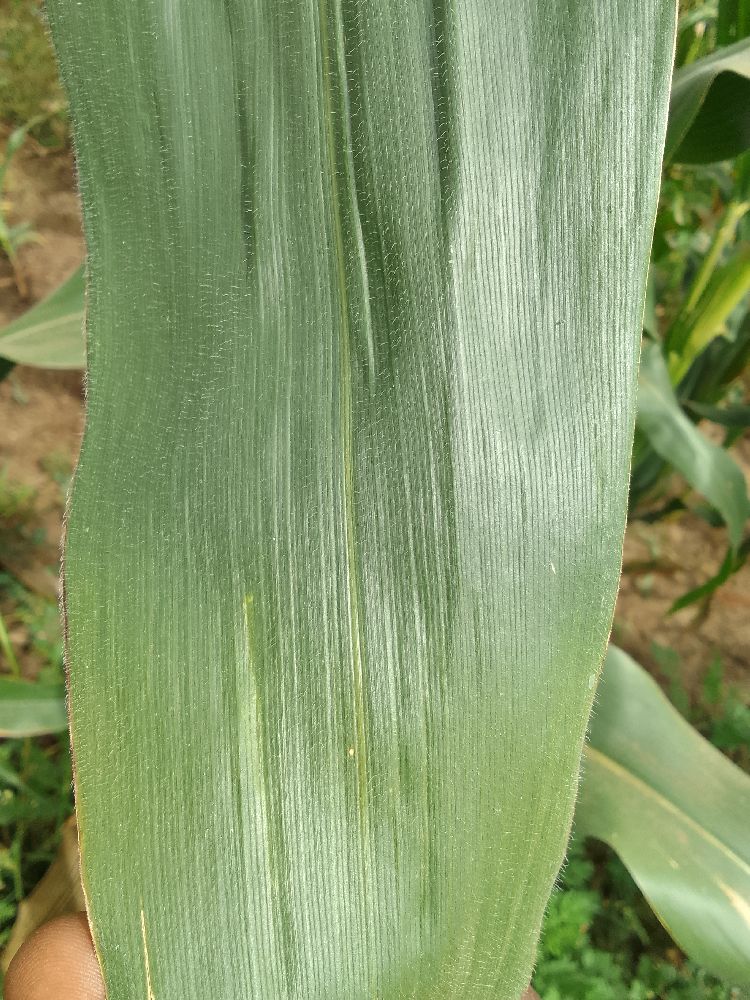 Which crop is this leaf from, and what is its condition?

maize, healthy
